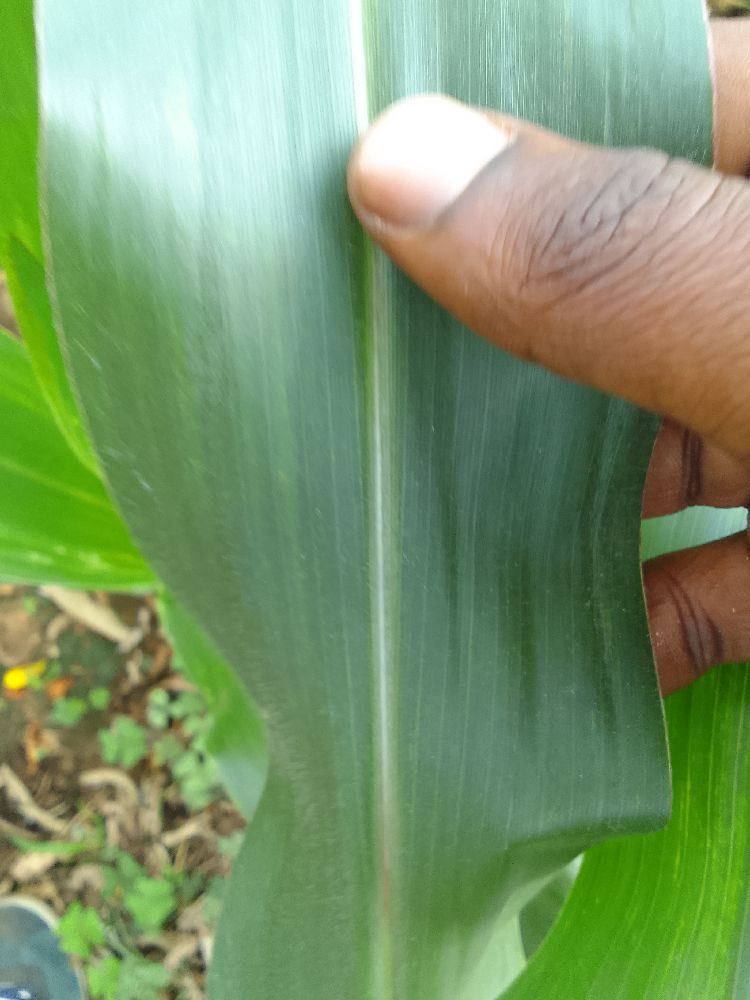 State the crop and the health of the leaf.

maize, healthy
